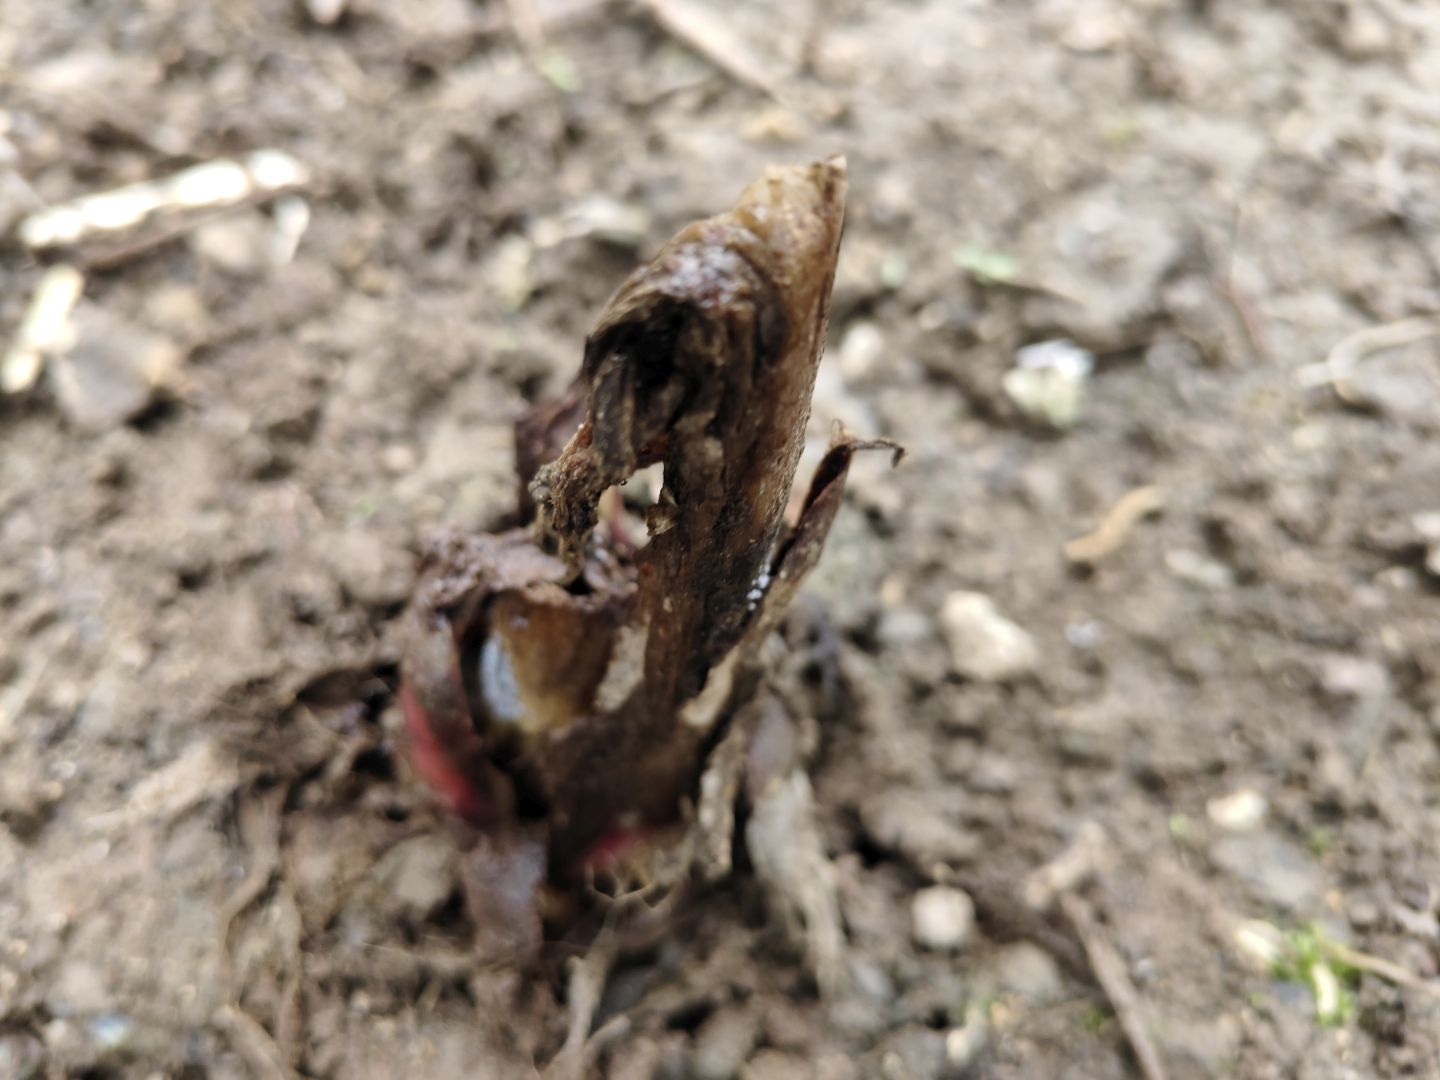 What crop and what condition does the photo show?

taro, root rot
